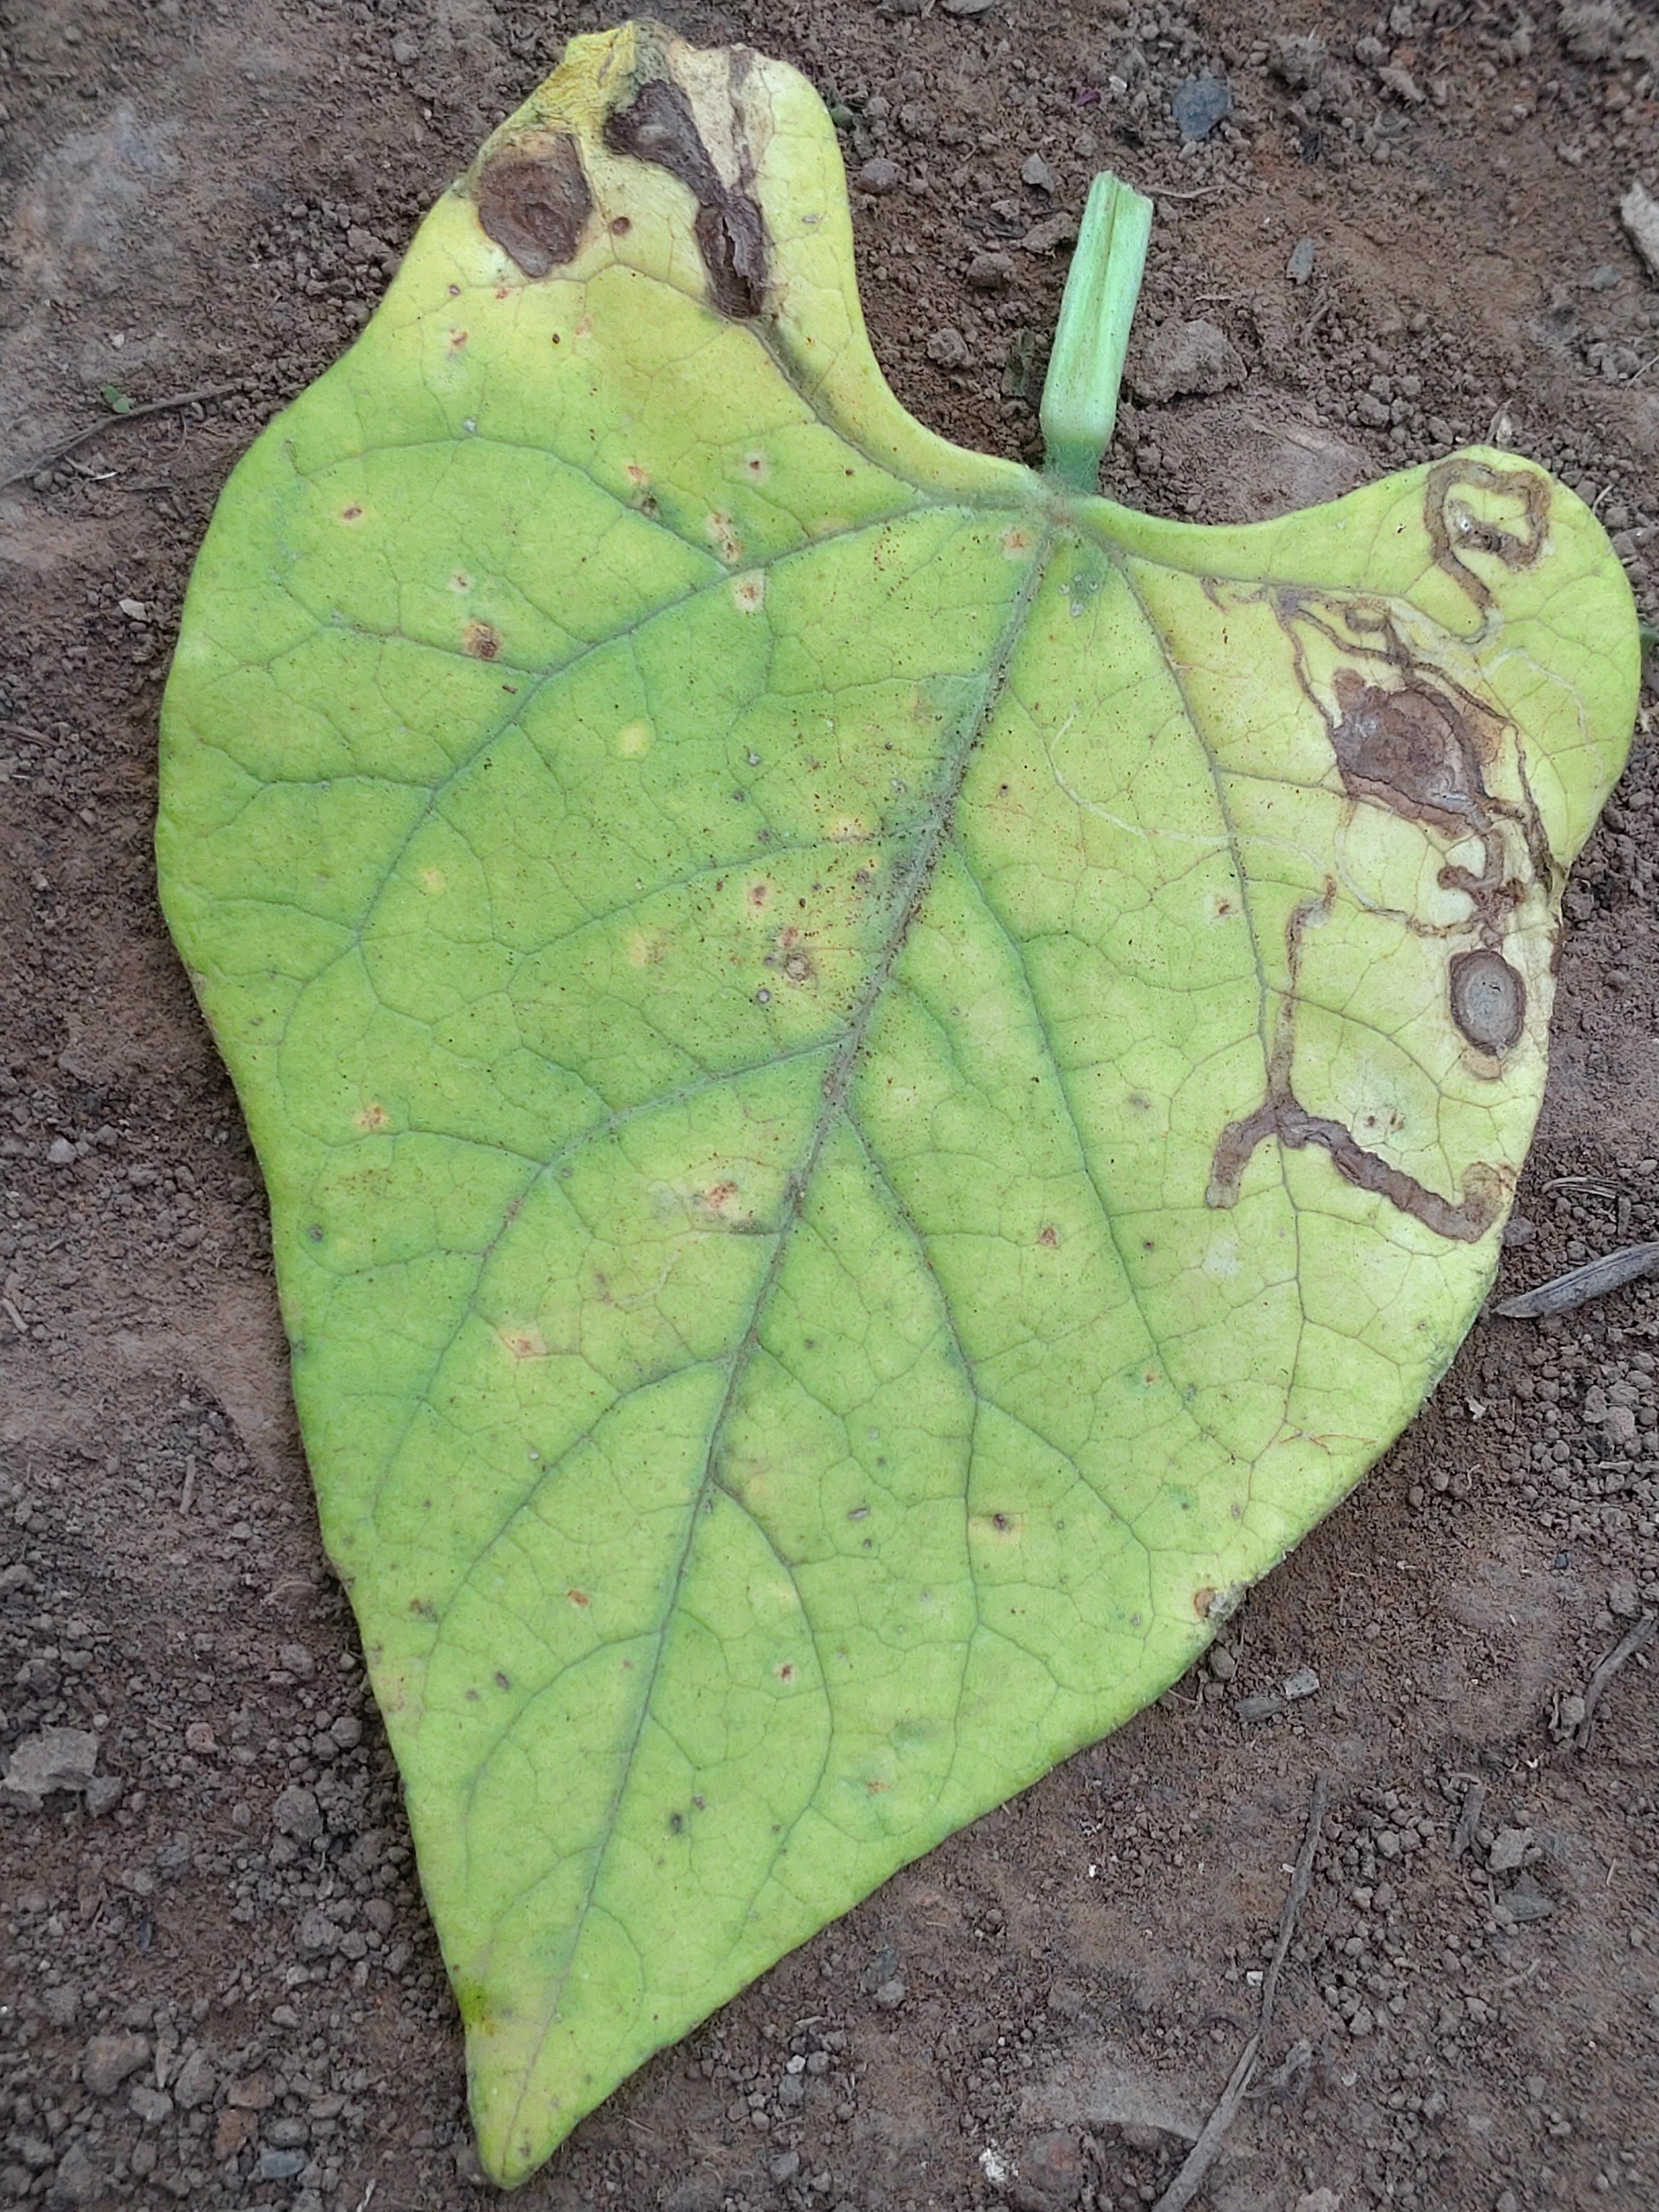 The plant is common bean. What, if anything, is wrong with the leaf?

anthracnose
